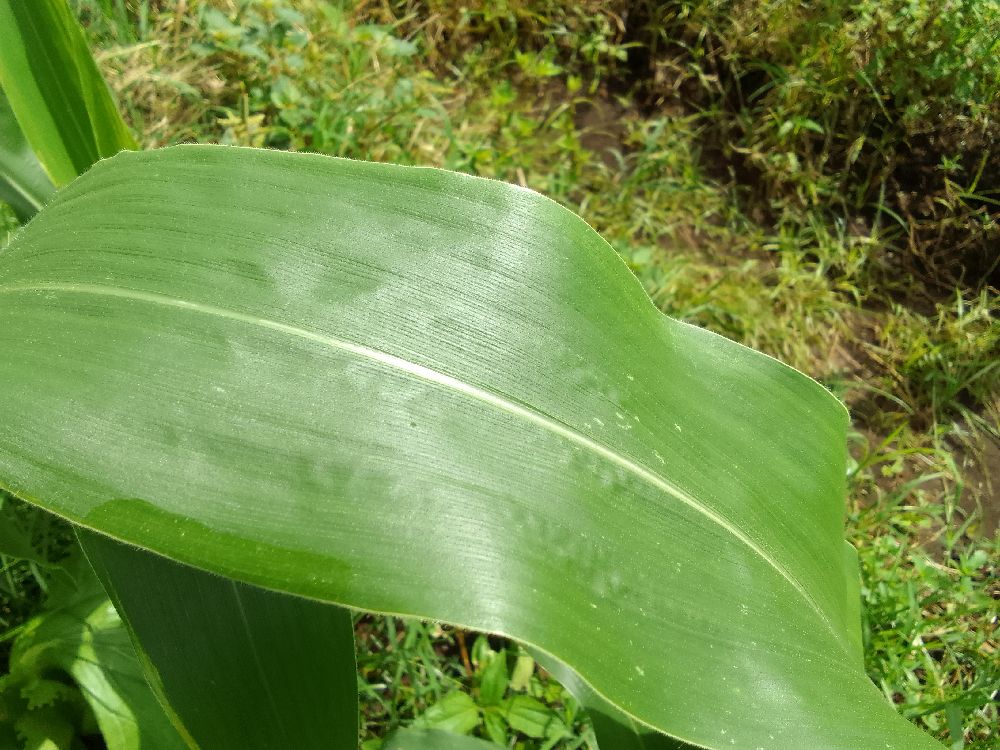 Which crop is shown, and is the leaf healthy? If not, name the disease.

maize, healthy
